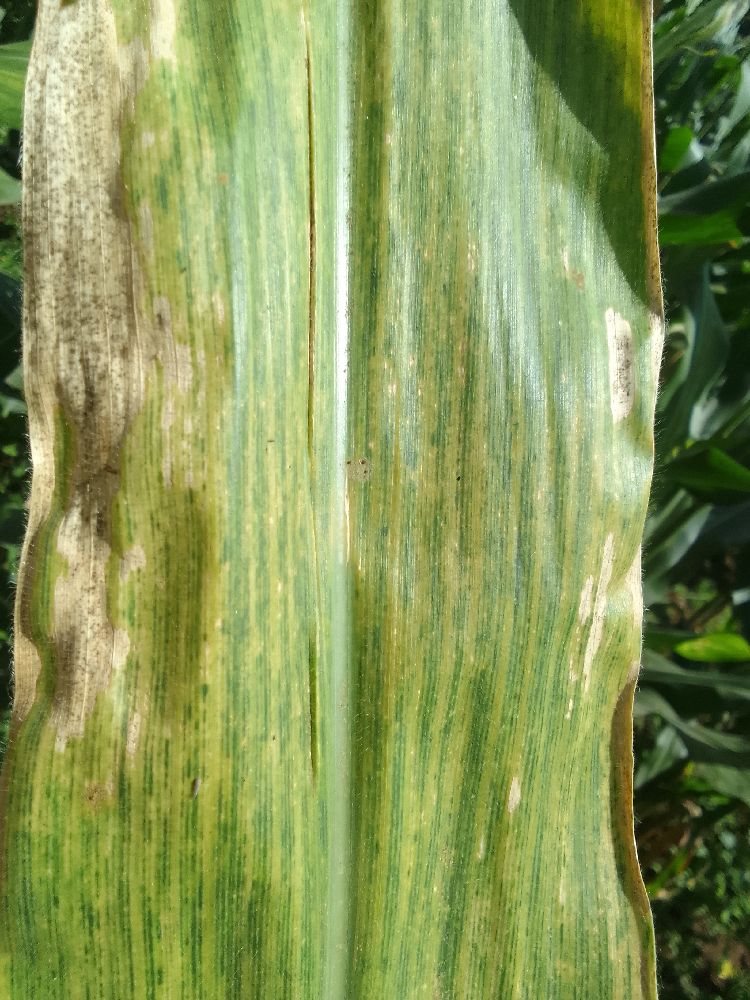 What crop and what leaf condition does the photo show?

maize, maize lethal necrosis
